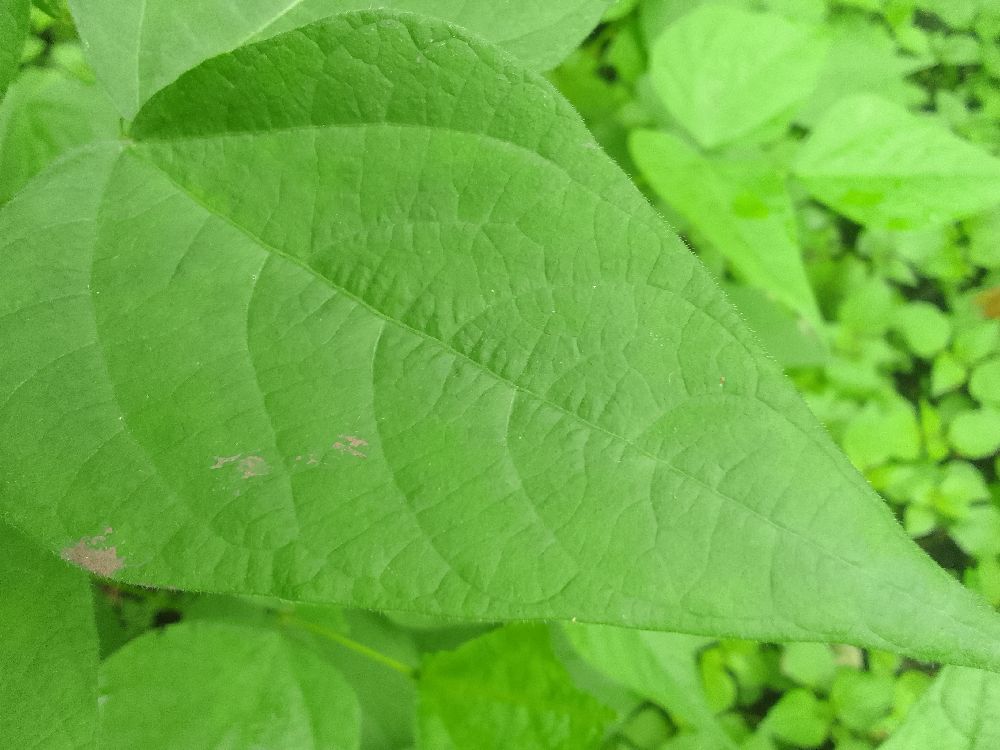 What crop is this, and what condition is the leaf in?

common bean, healthy
